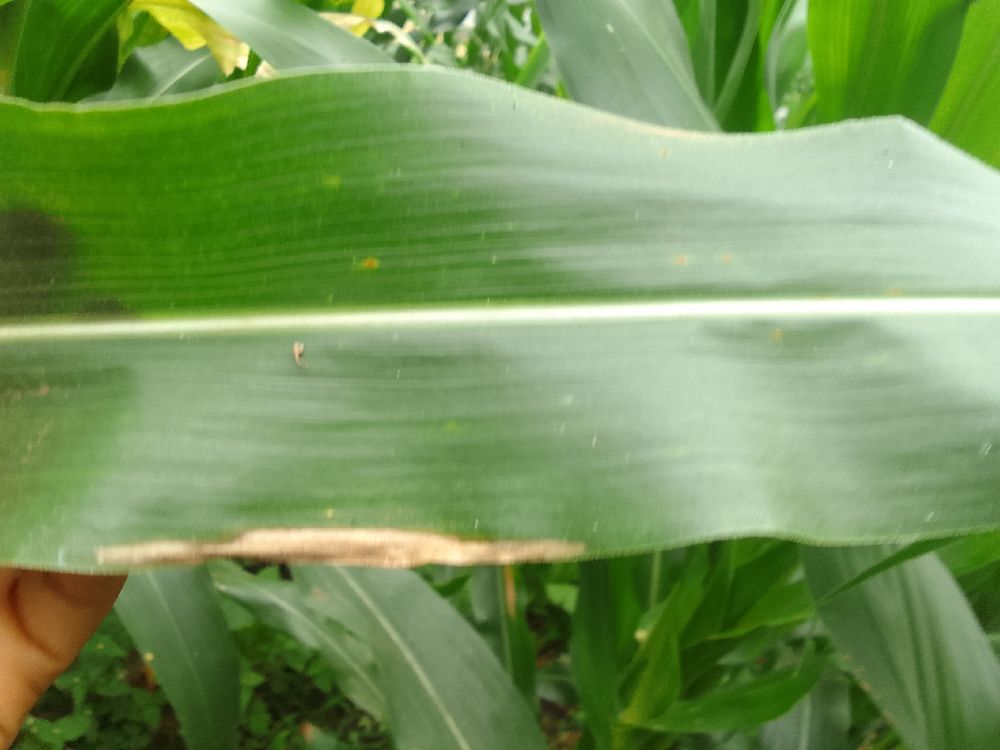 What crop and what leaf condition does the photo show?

maize, healthy
